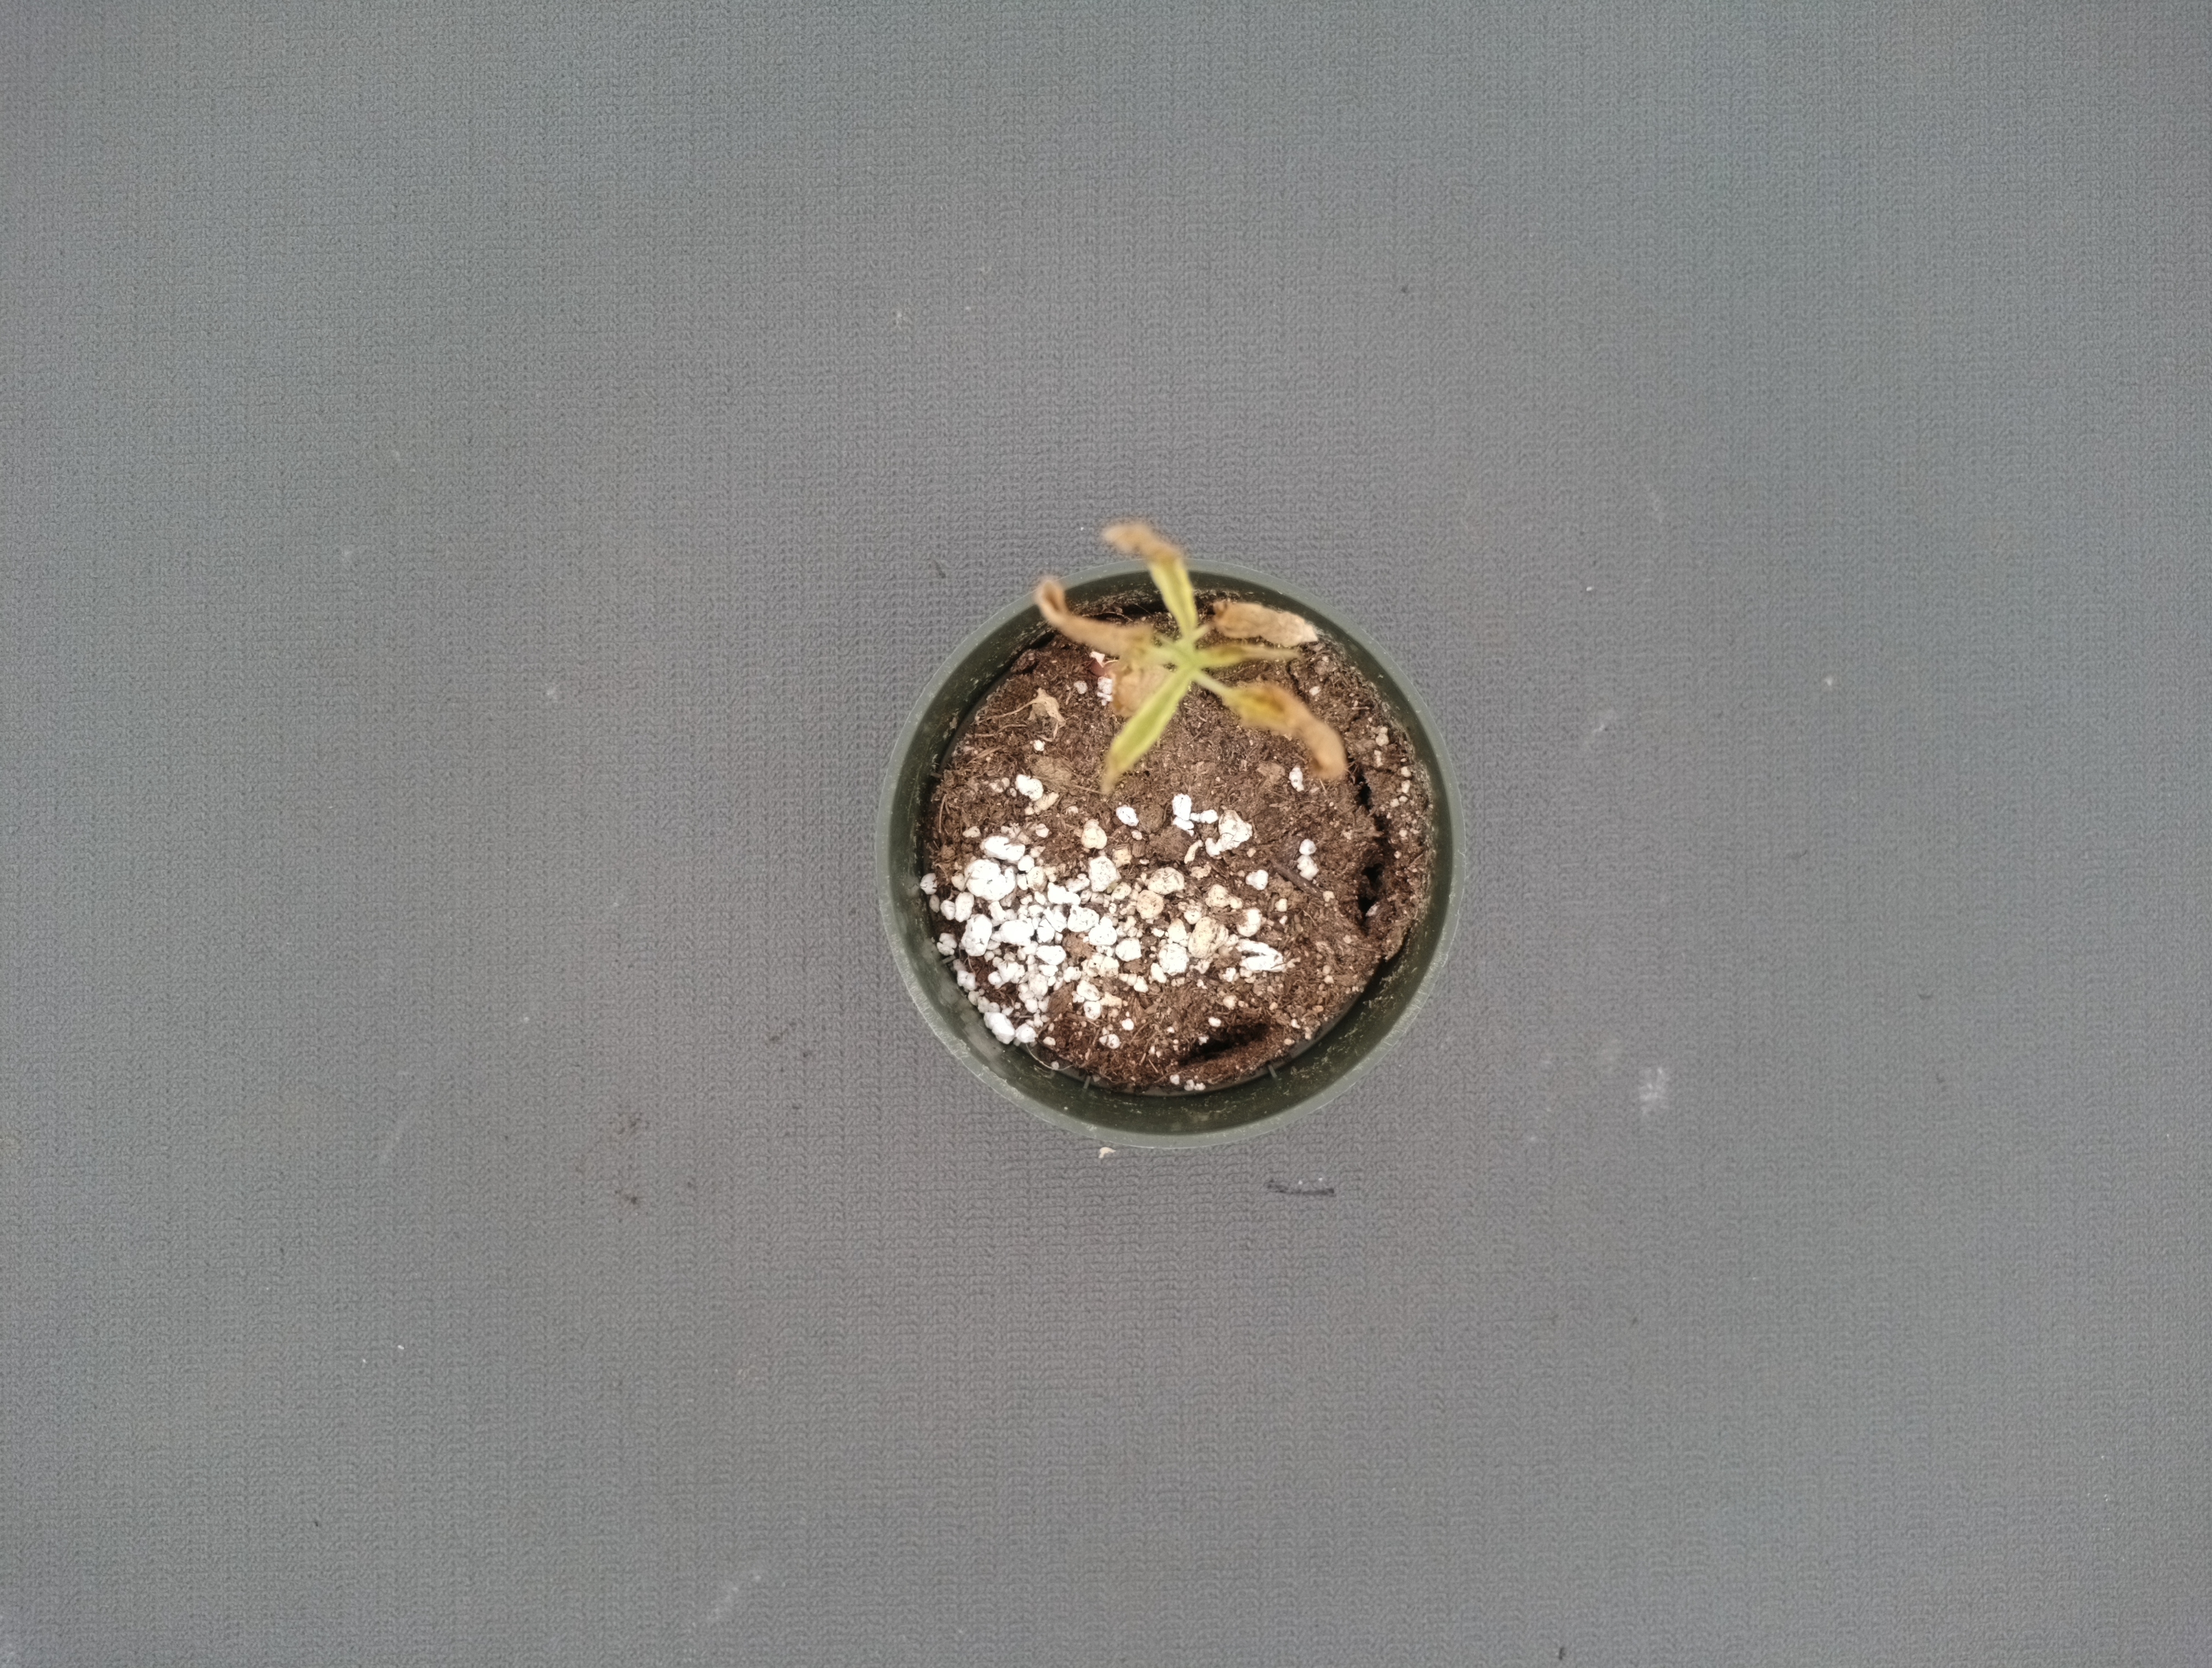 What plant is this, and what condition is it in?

waterhemp, chlorosis necrosis
